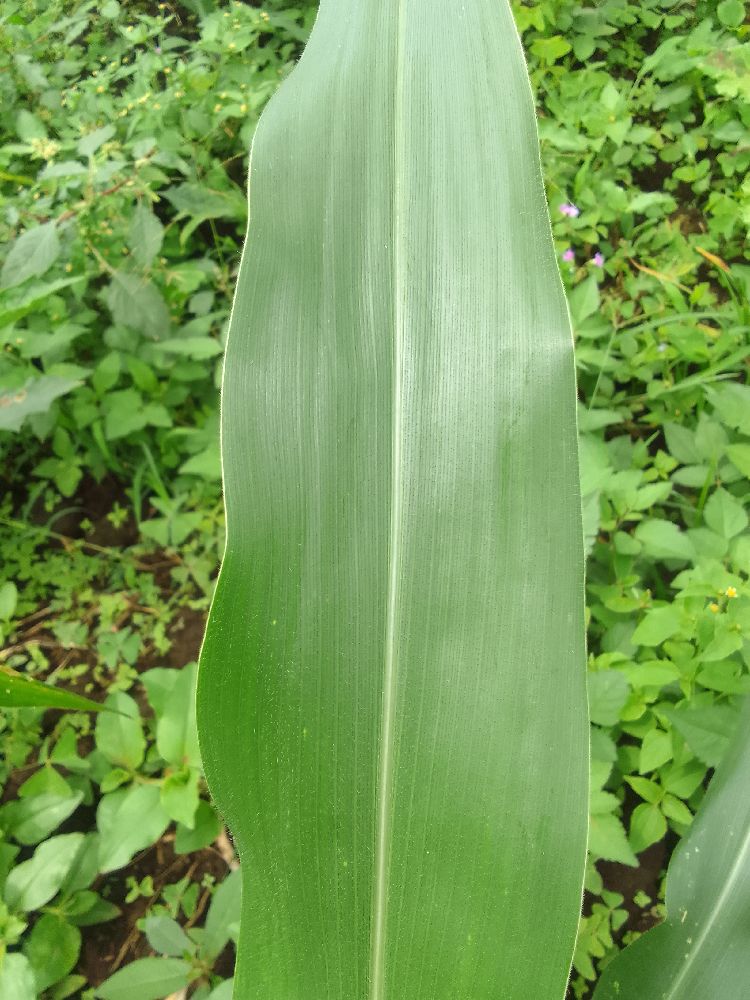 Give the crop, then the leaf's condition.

maize, healthy
